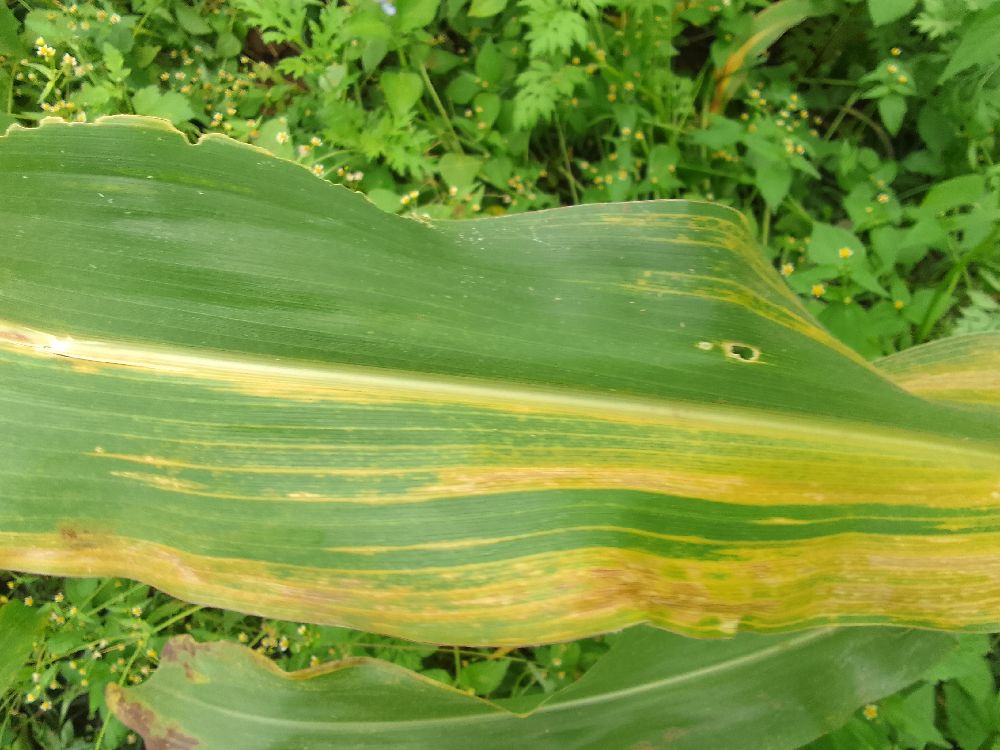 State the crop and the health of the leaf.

maize, maize lethal necrosis
